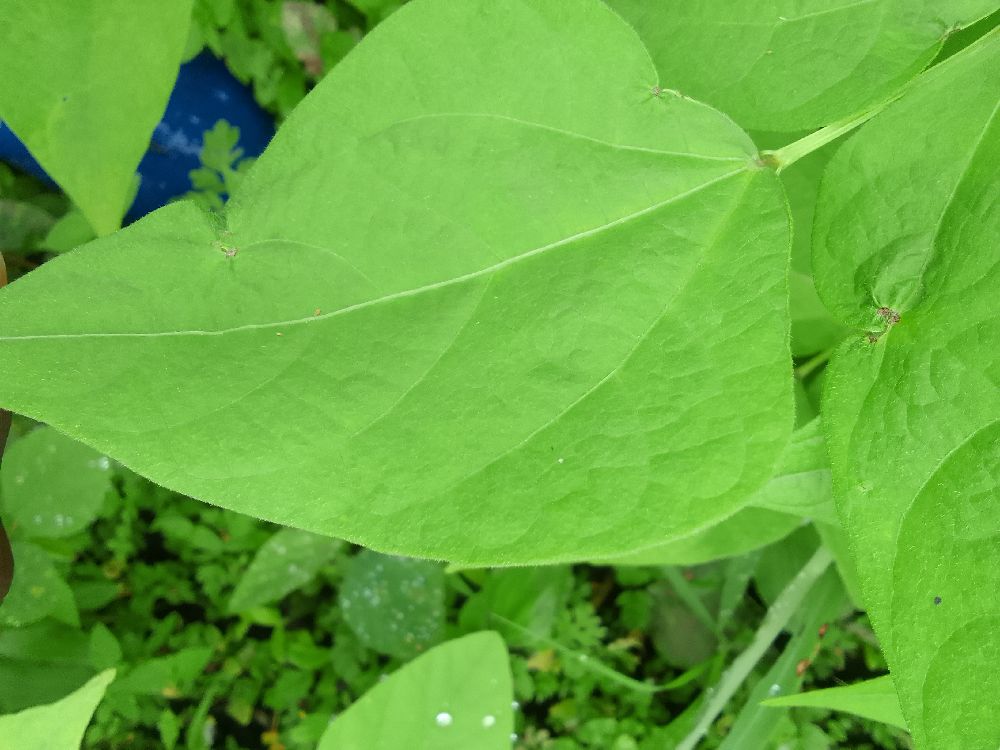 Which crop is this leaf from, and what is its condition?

common bean, healthy
